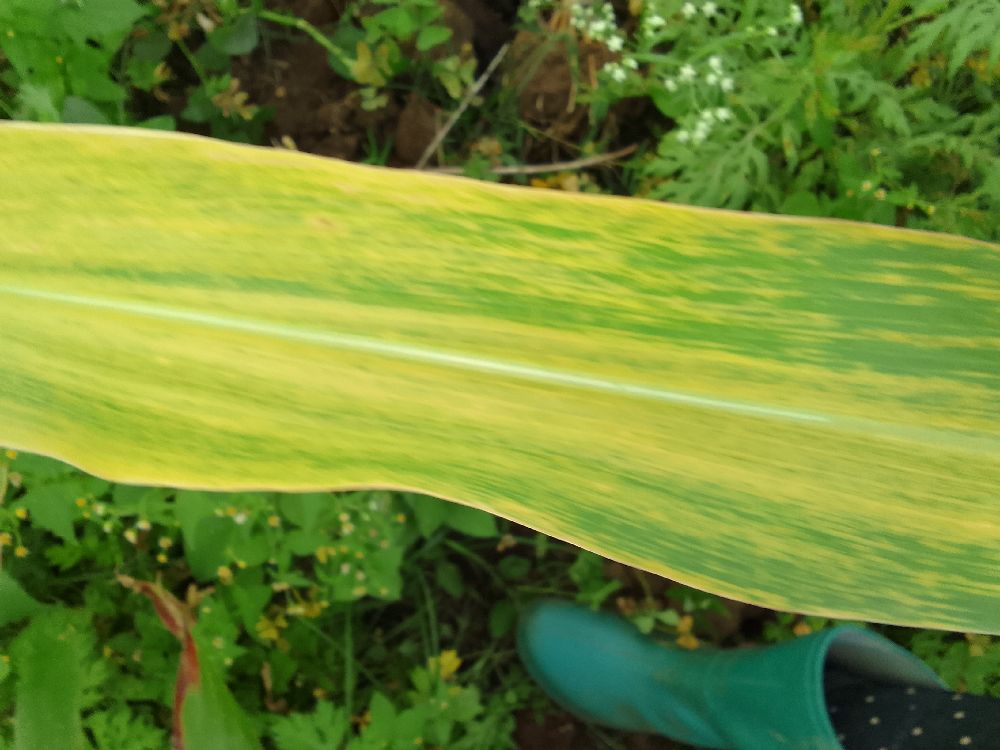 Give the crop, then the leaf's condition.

maize, maize lethal necrosis
